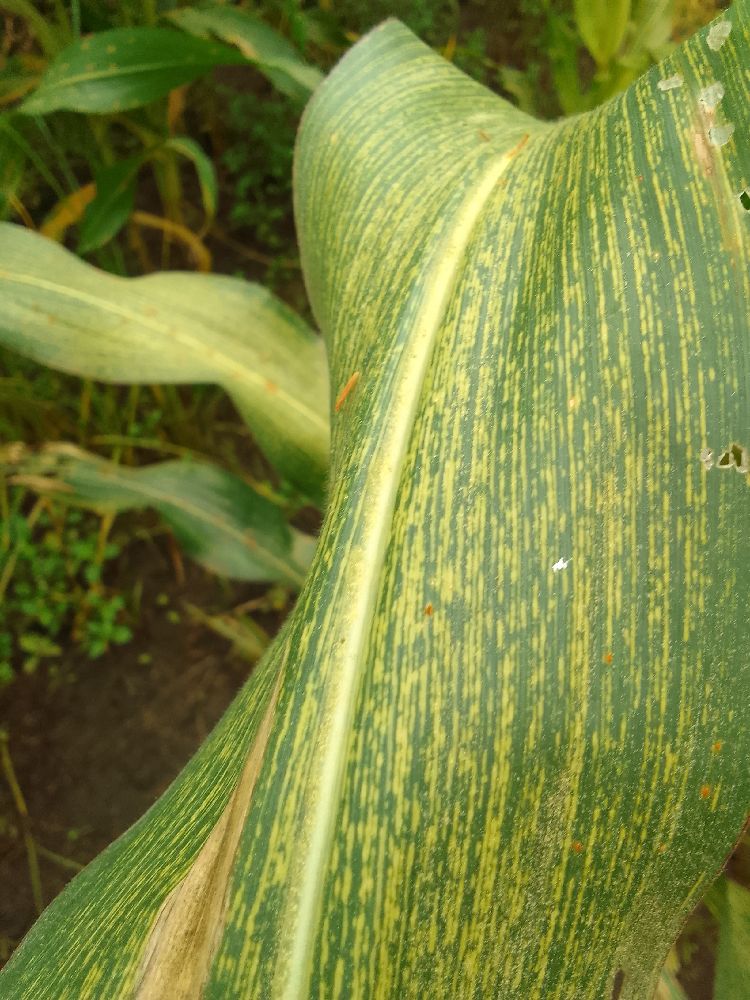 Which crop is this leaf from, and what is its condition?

maize, maize streak virus
